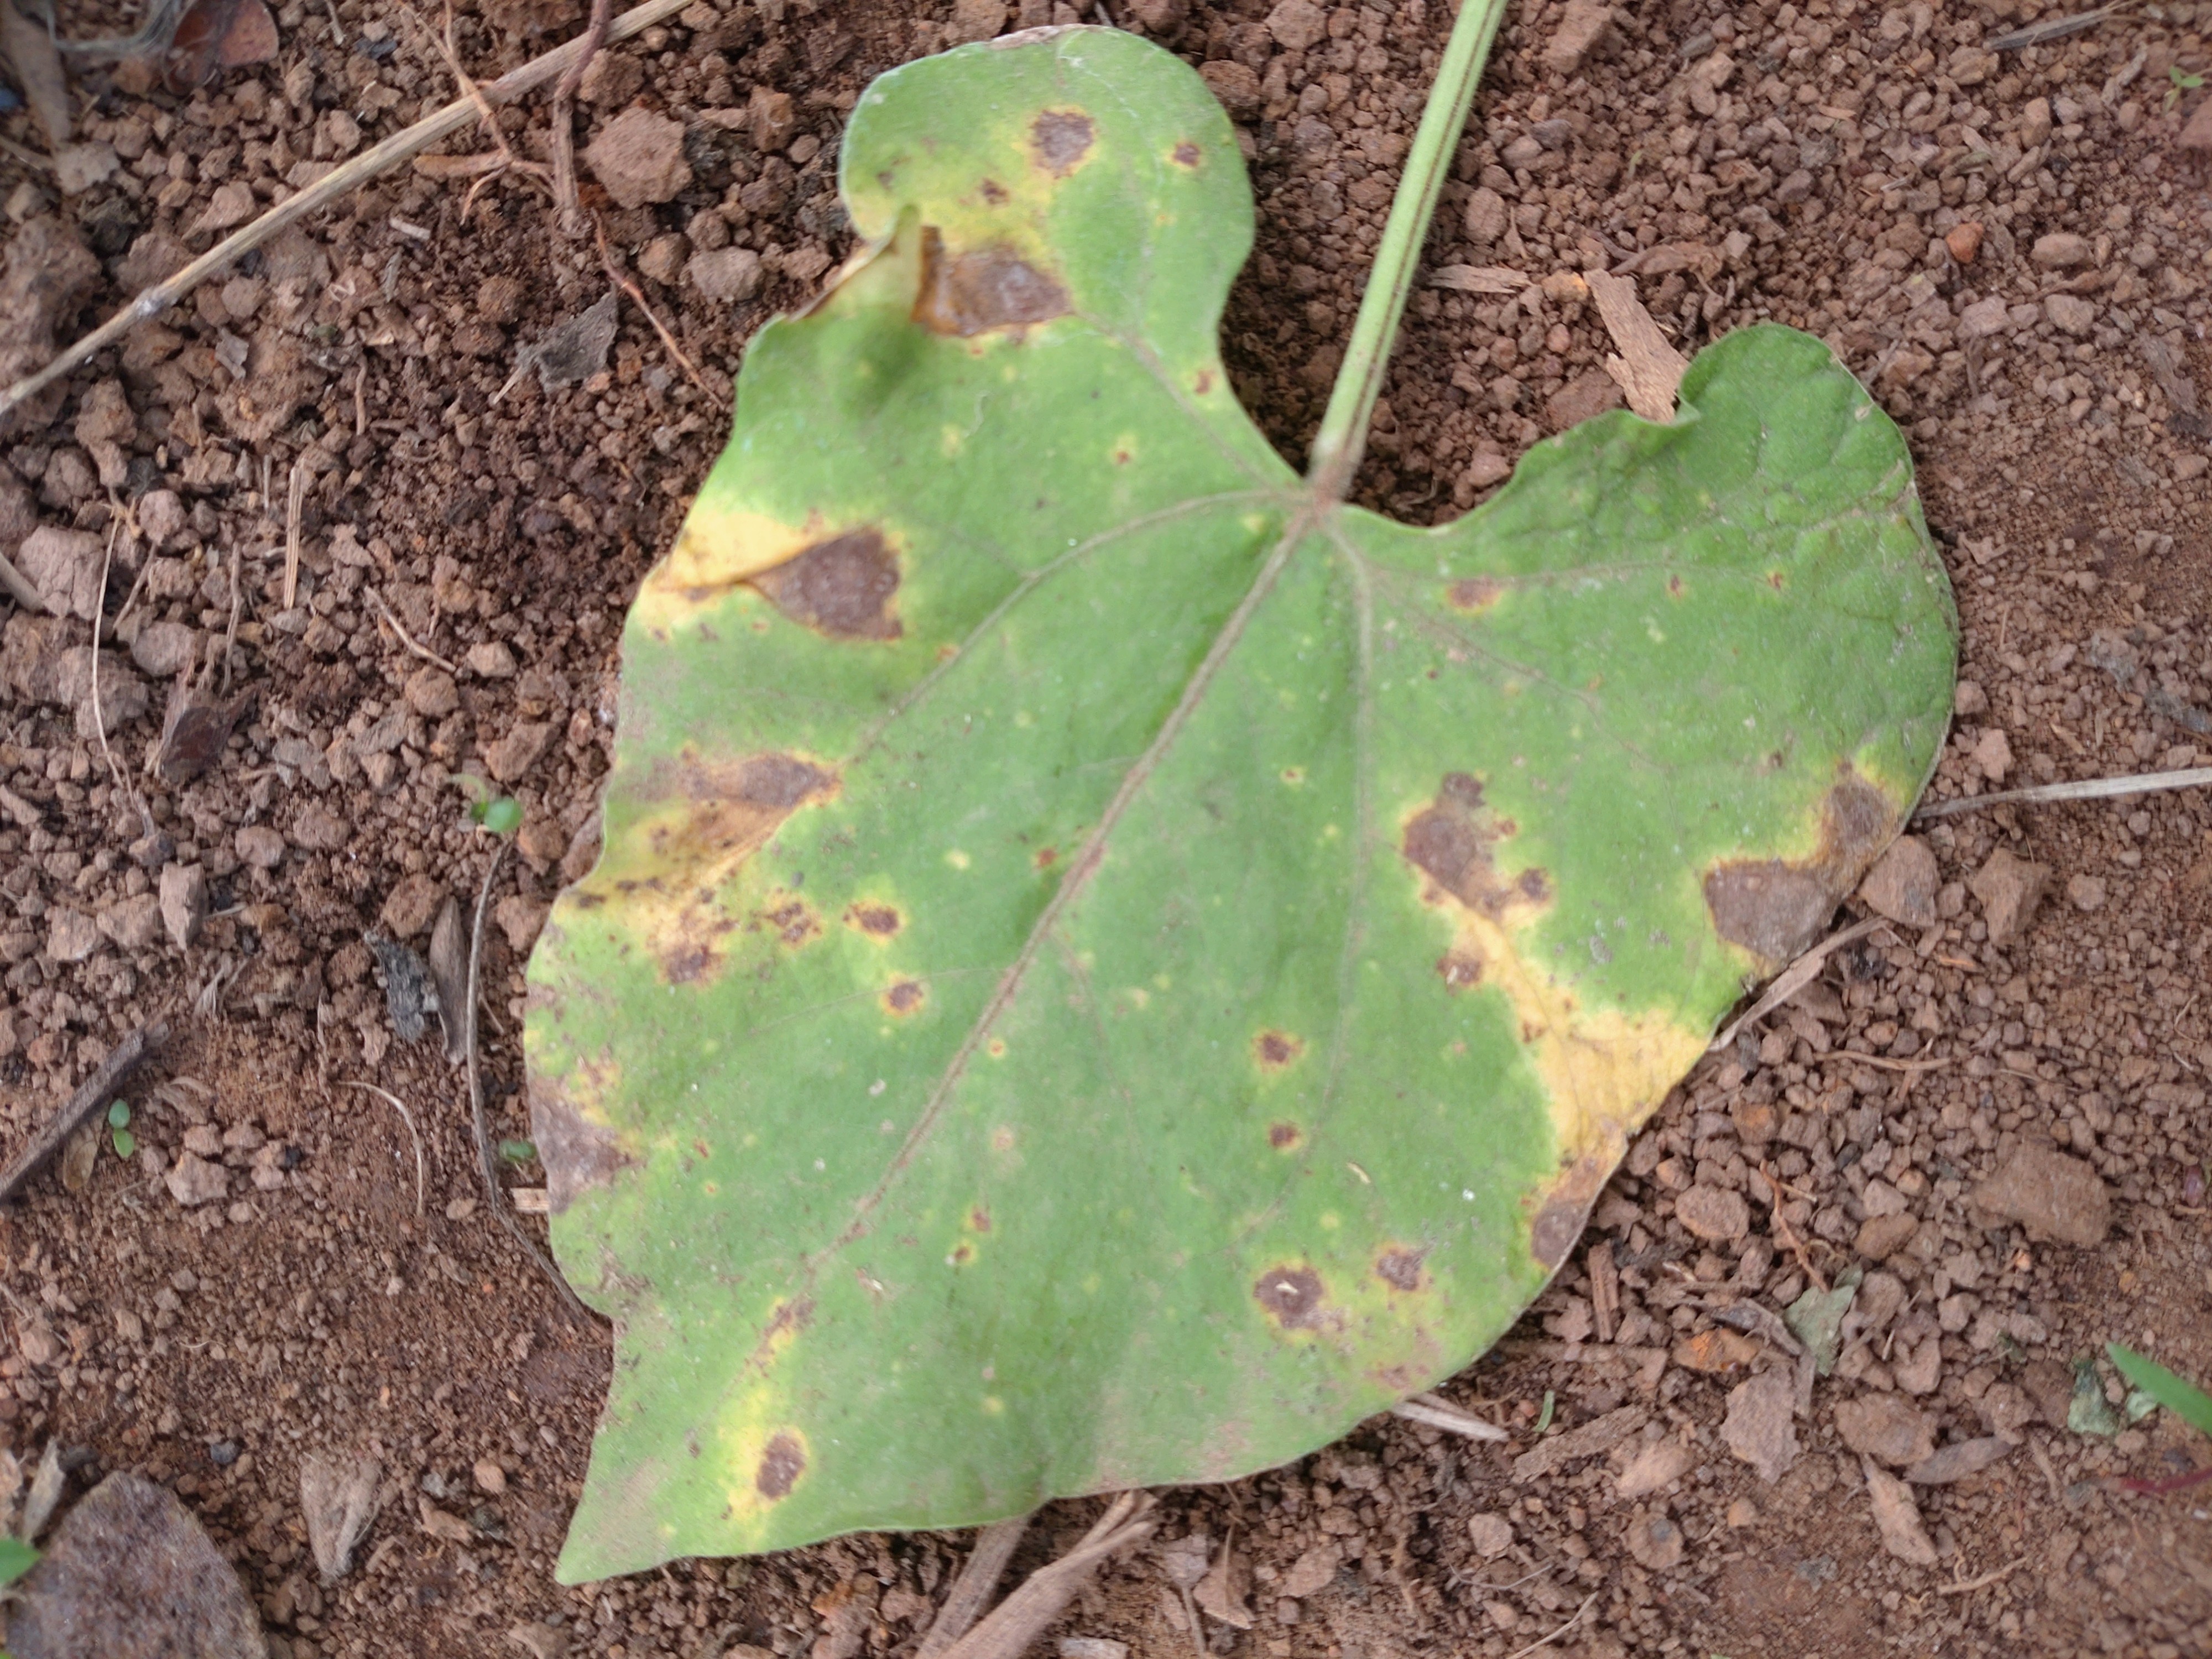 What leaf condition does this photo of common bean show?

rust
